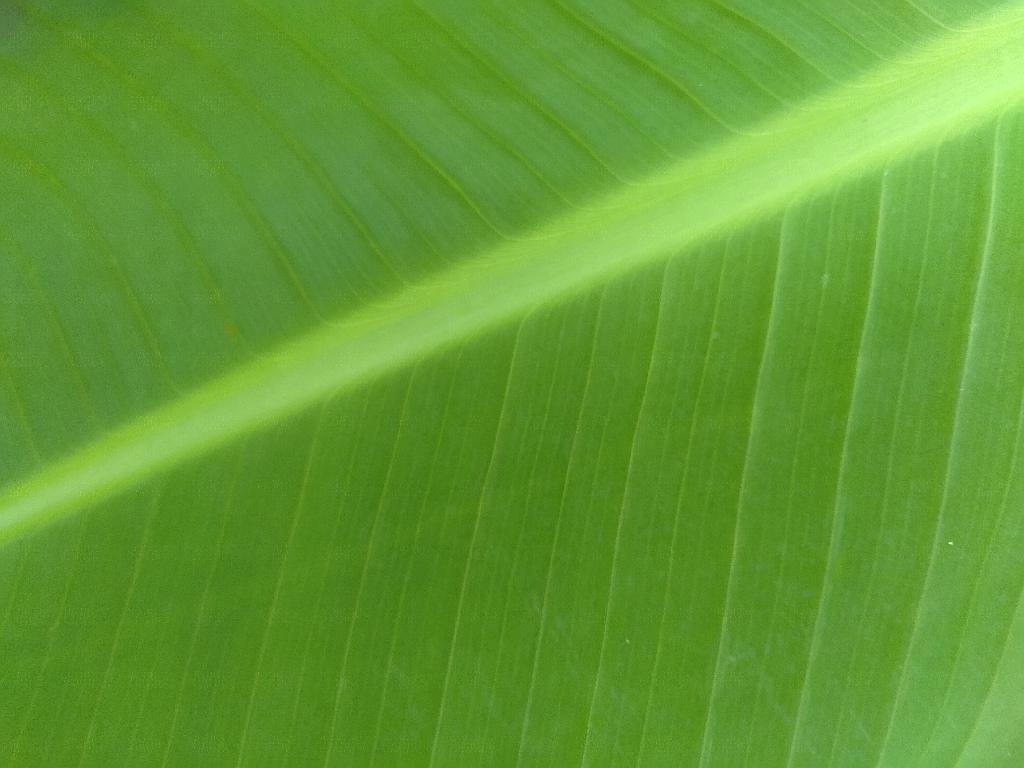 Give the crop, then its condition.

banana, healthy
